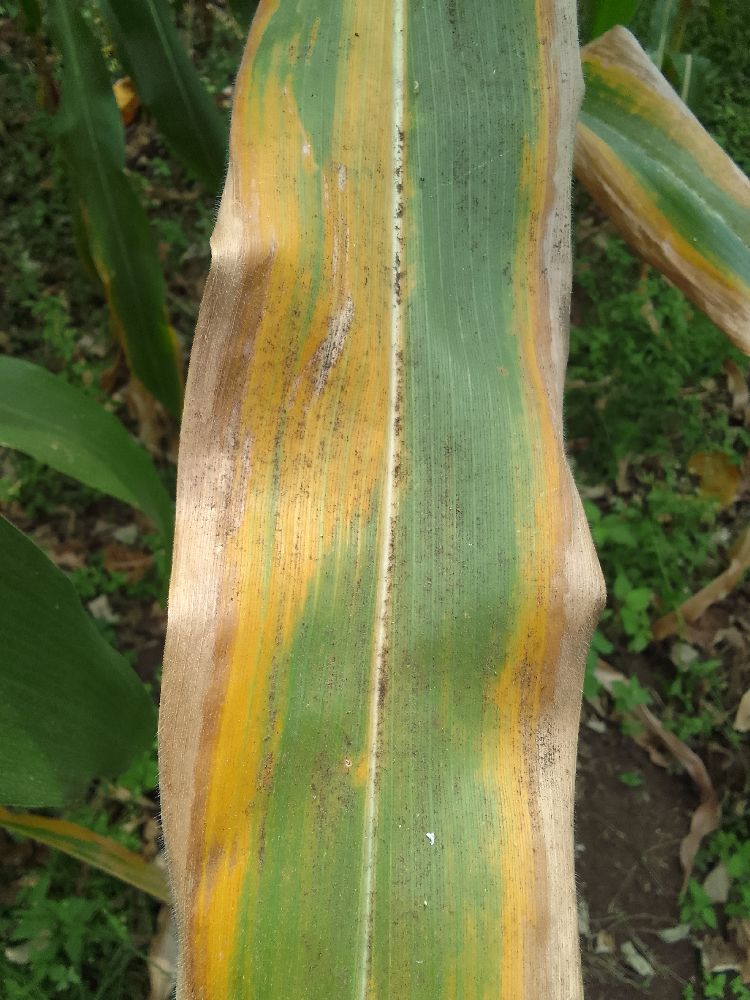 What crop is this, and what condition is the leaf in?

maize, maize lethal necrosis
